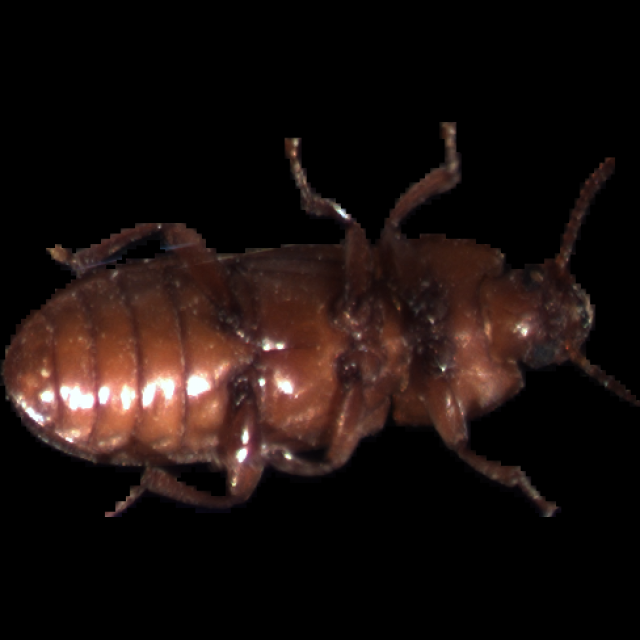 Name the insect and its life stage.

mealworm beetle
